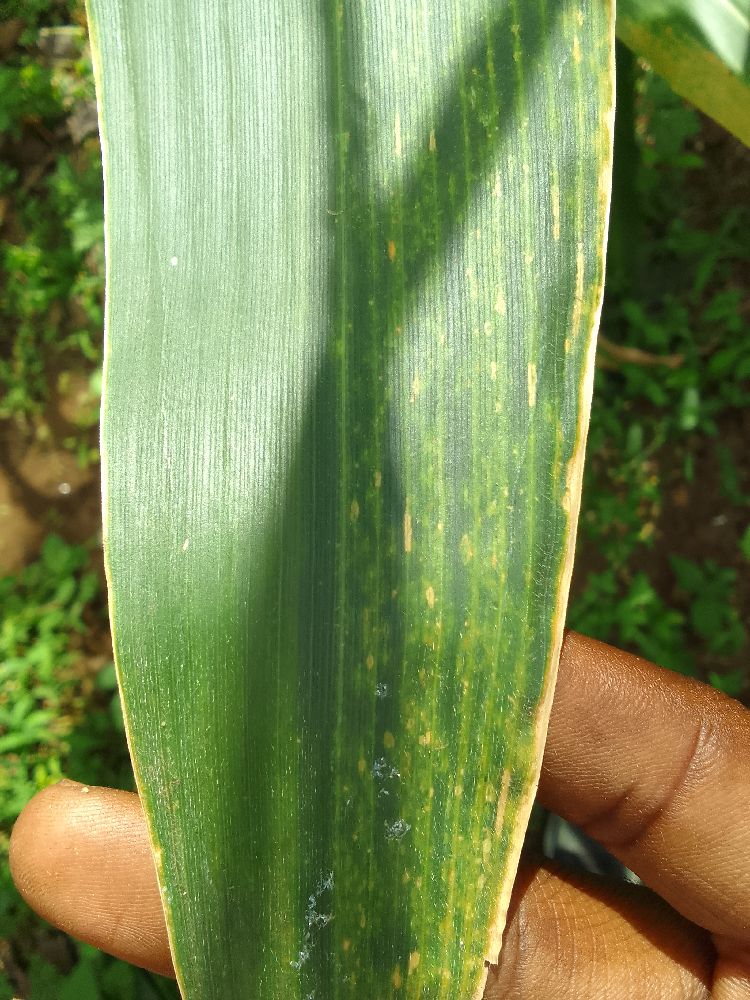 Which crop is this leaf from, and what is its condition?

maize, maize lethal necrosis
